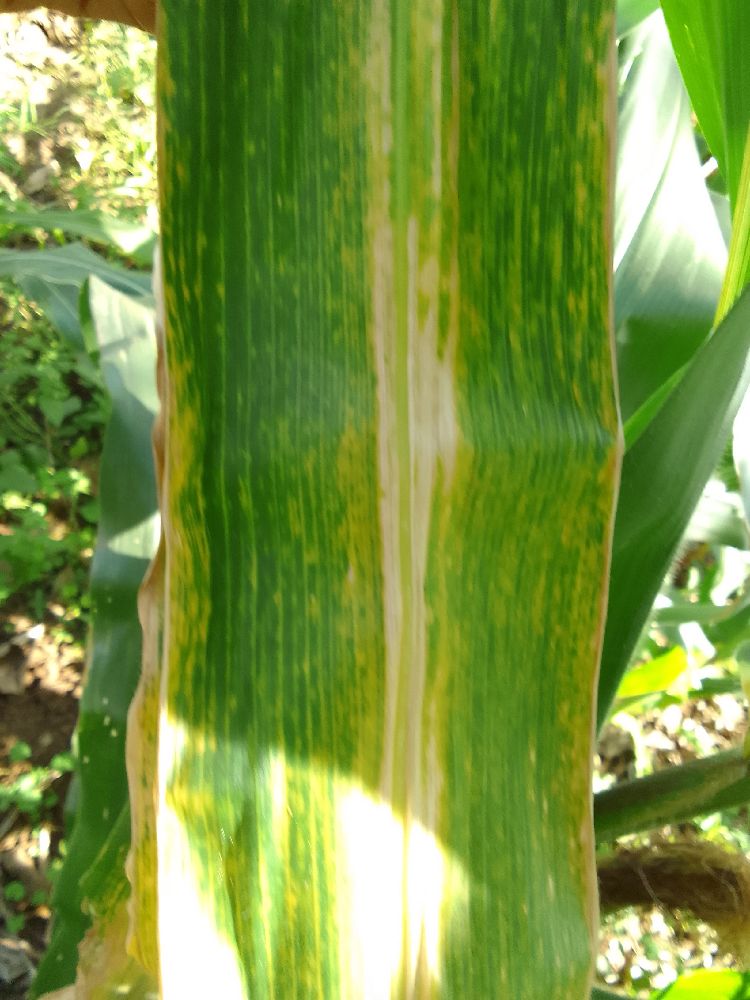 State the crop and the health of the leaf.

maize, maize lethal necrosis
